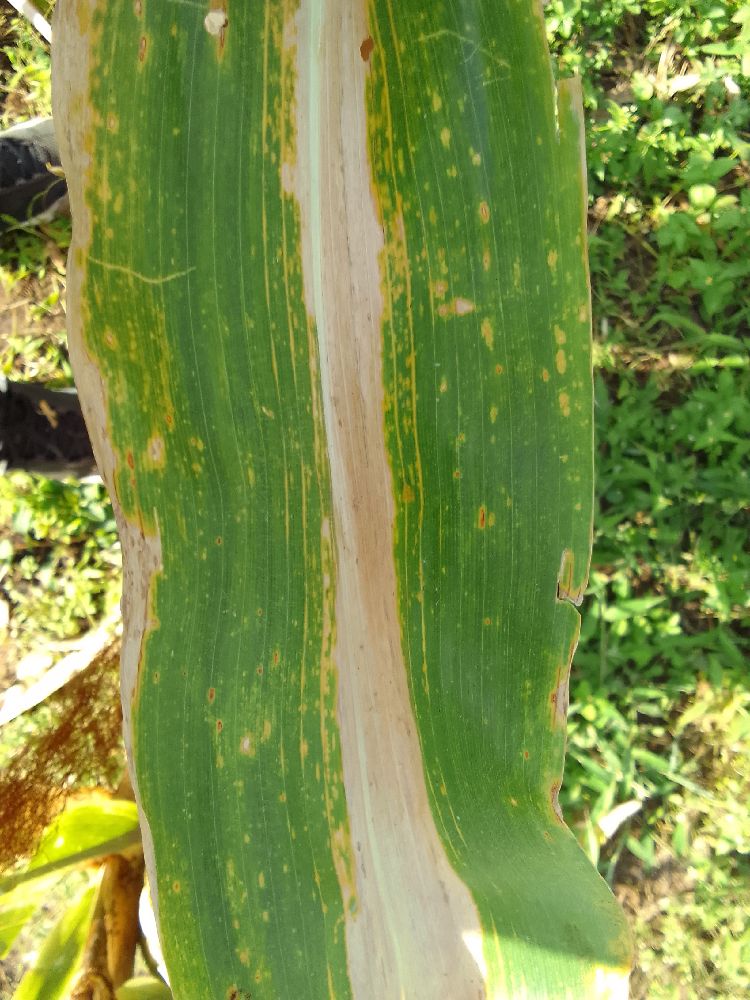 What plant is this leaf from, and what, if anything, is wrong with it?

maize, maize lethal necrosis
